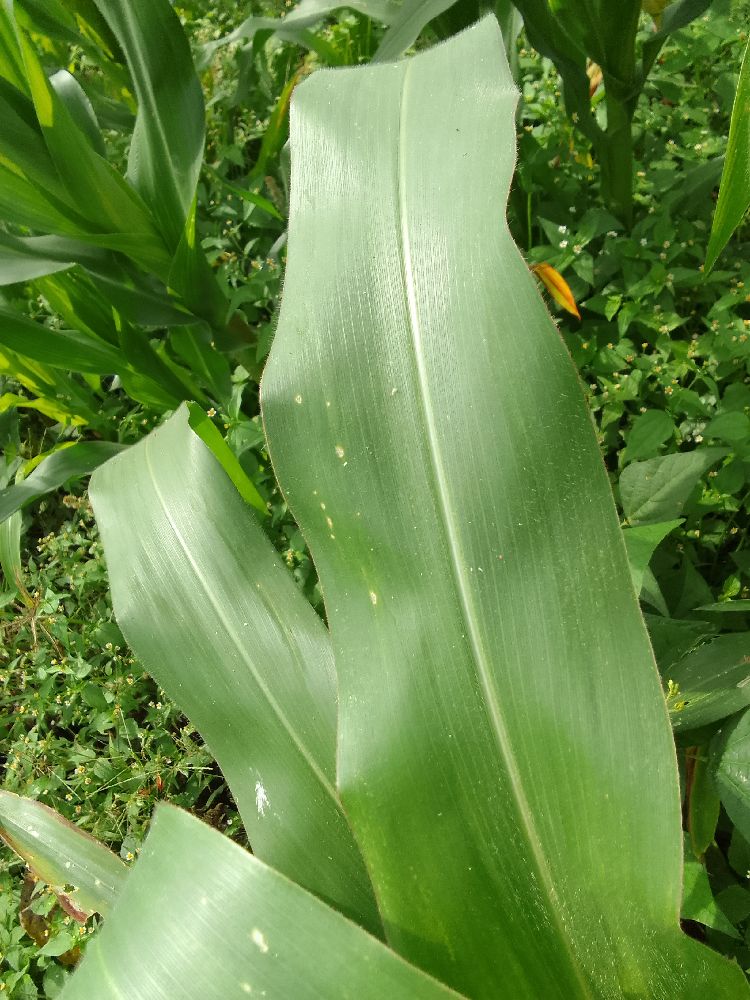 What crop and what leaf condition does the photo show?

maize, healthy
